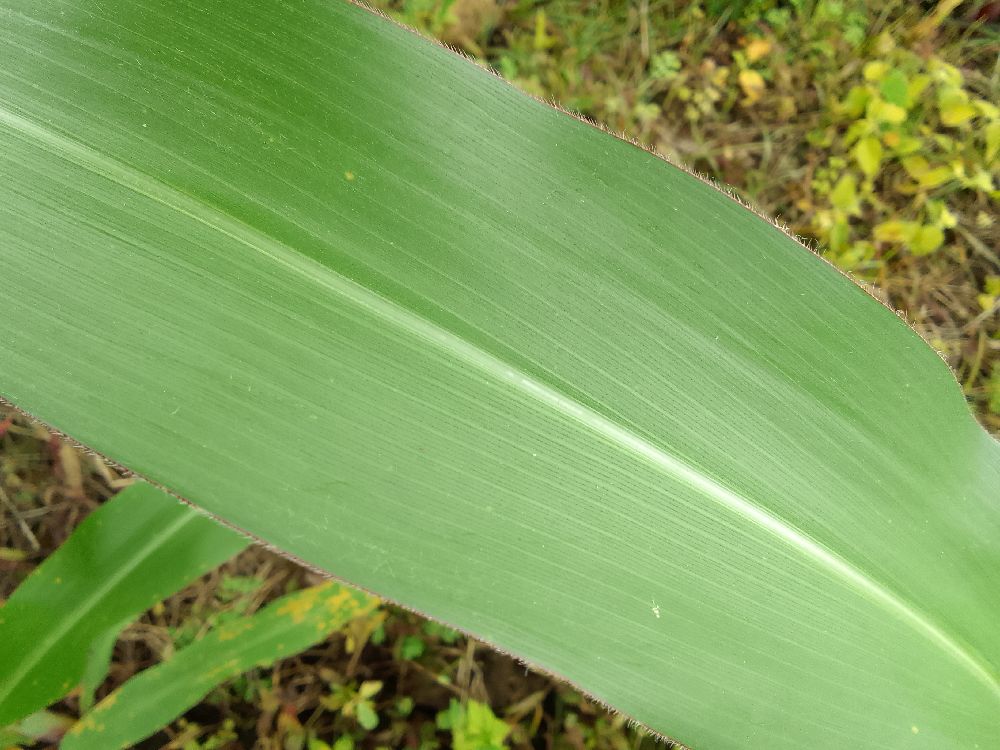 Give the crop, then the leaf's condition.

maize, healthy
